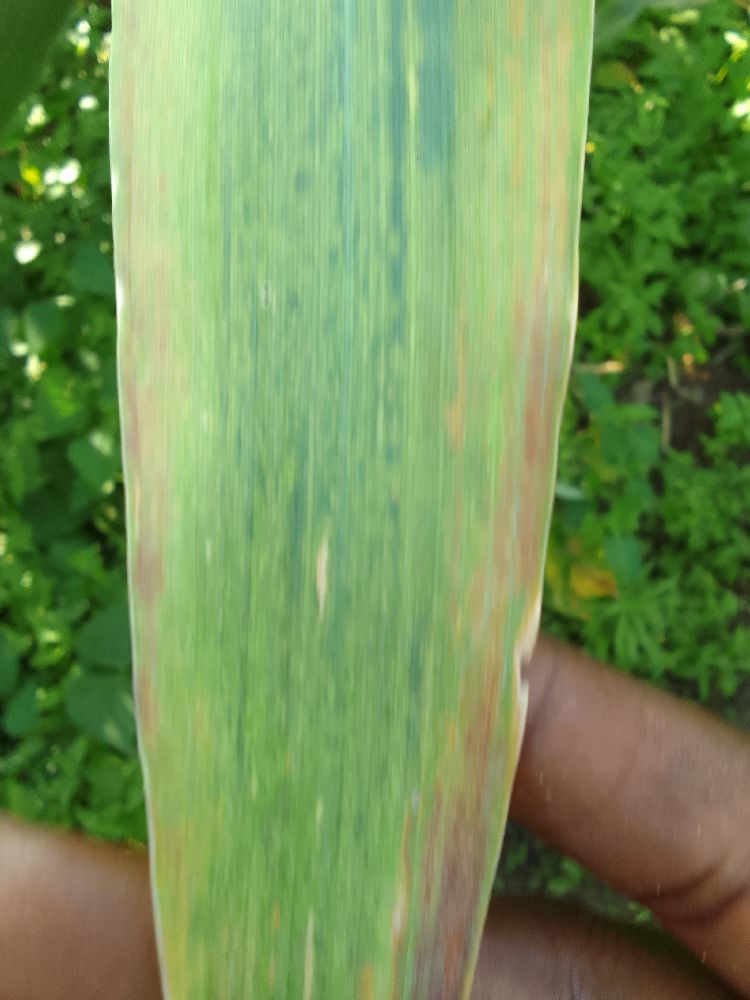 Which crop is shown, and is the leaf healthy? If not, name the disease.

maize, maize lethal necrosis
